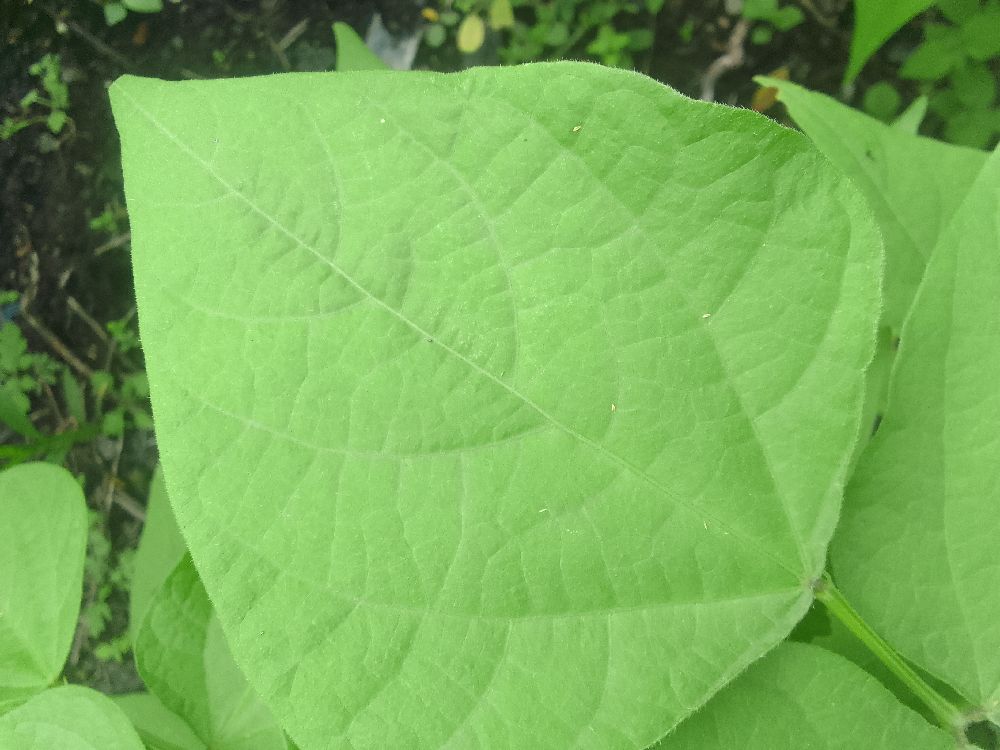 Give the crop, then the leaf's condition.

common bean, healthy
